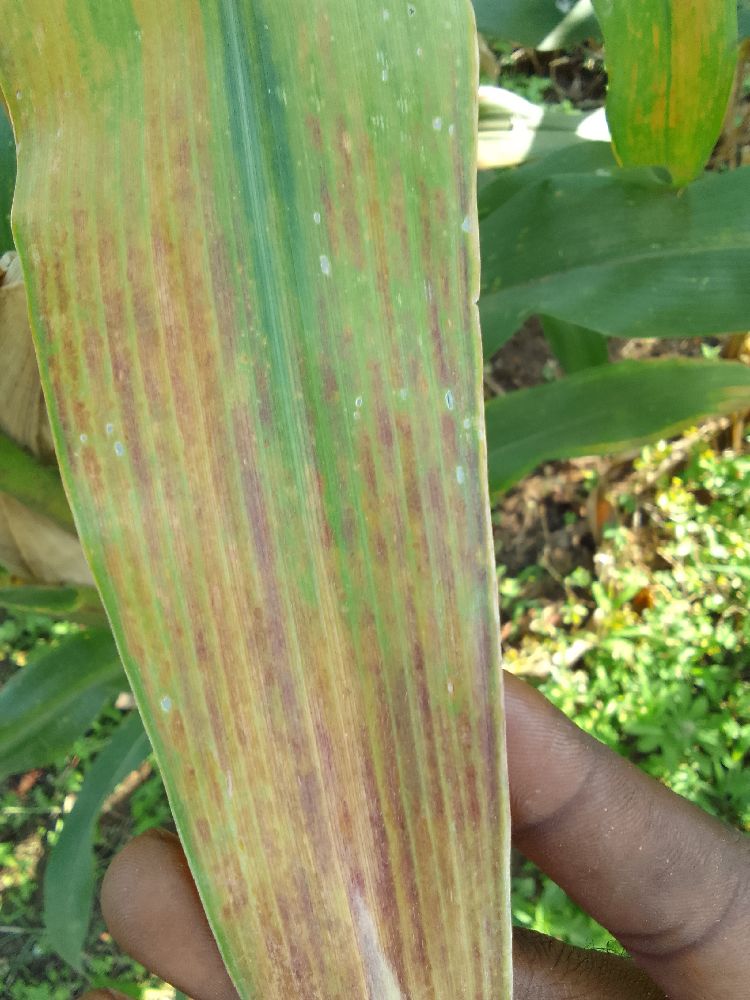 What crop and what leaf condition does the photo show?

maize, maize lethal necrosis
